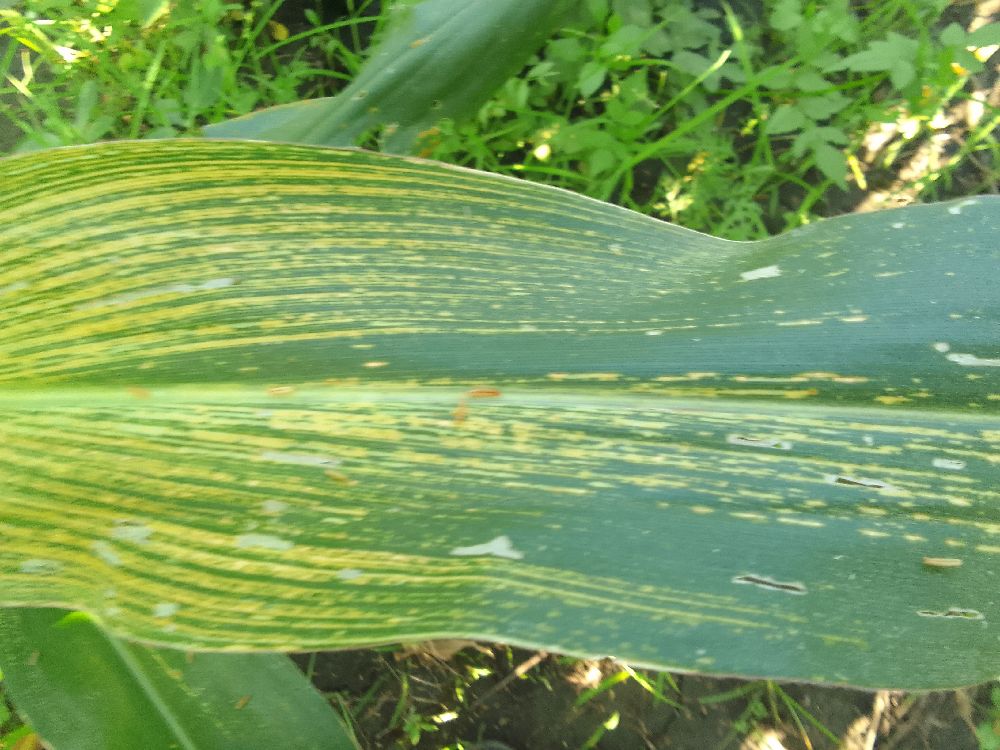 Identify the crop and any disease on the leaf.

maize, maize streak virus
